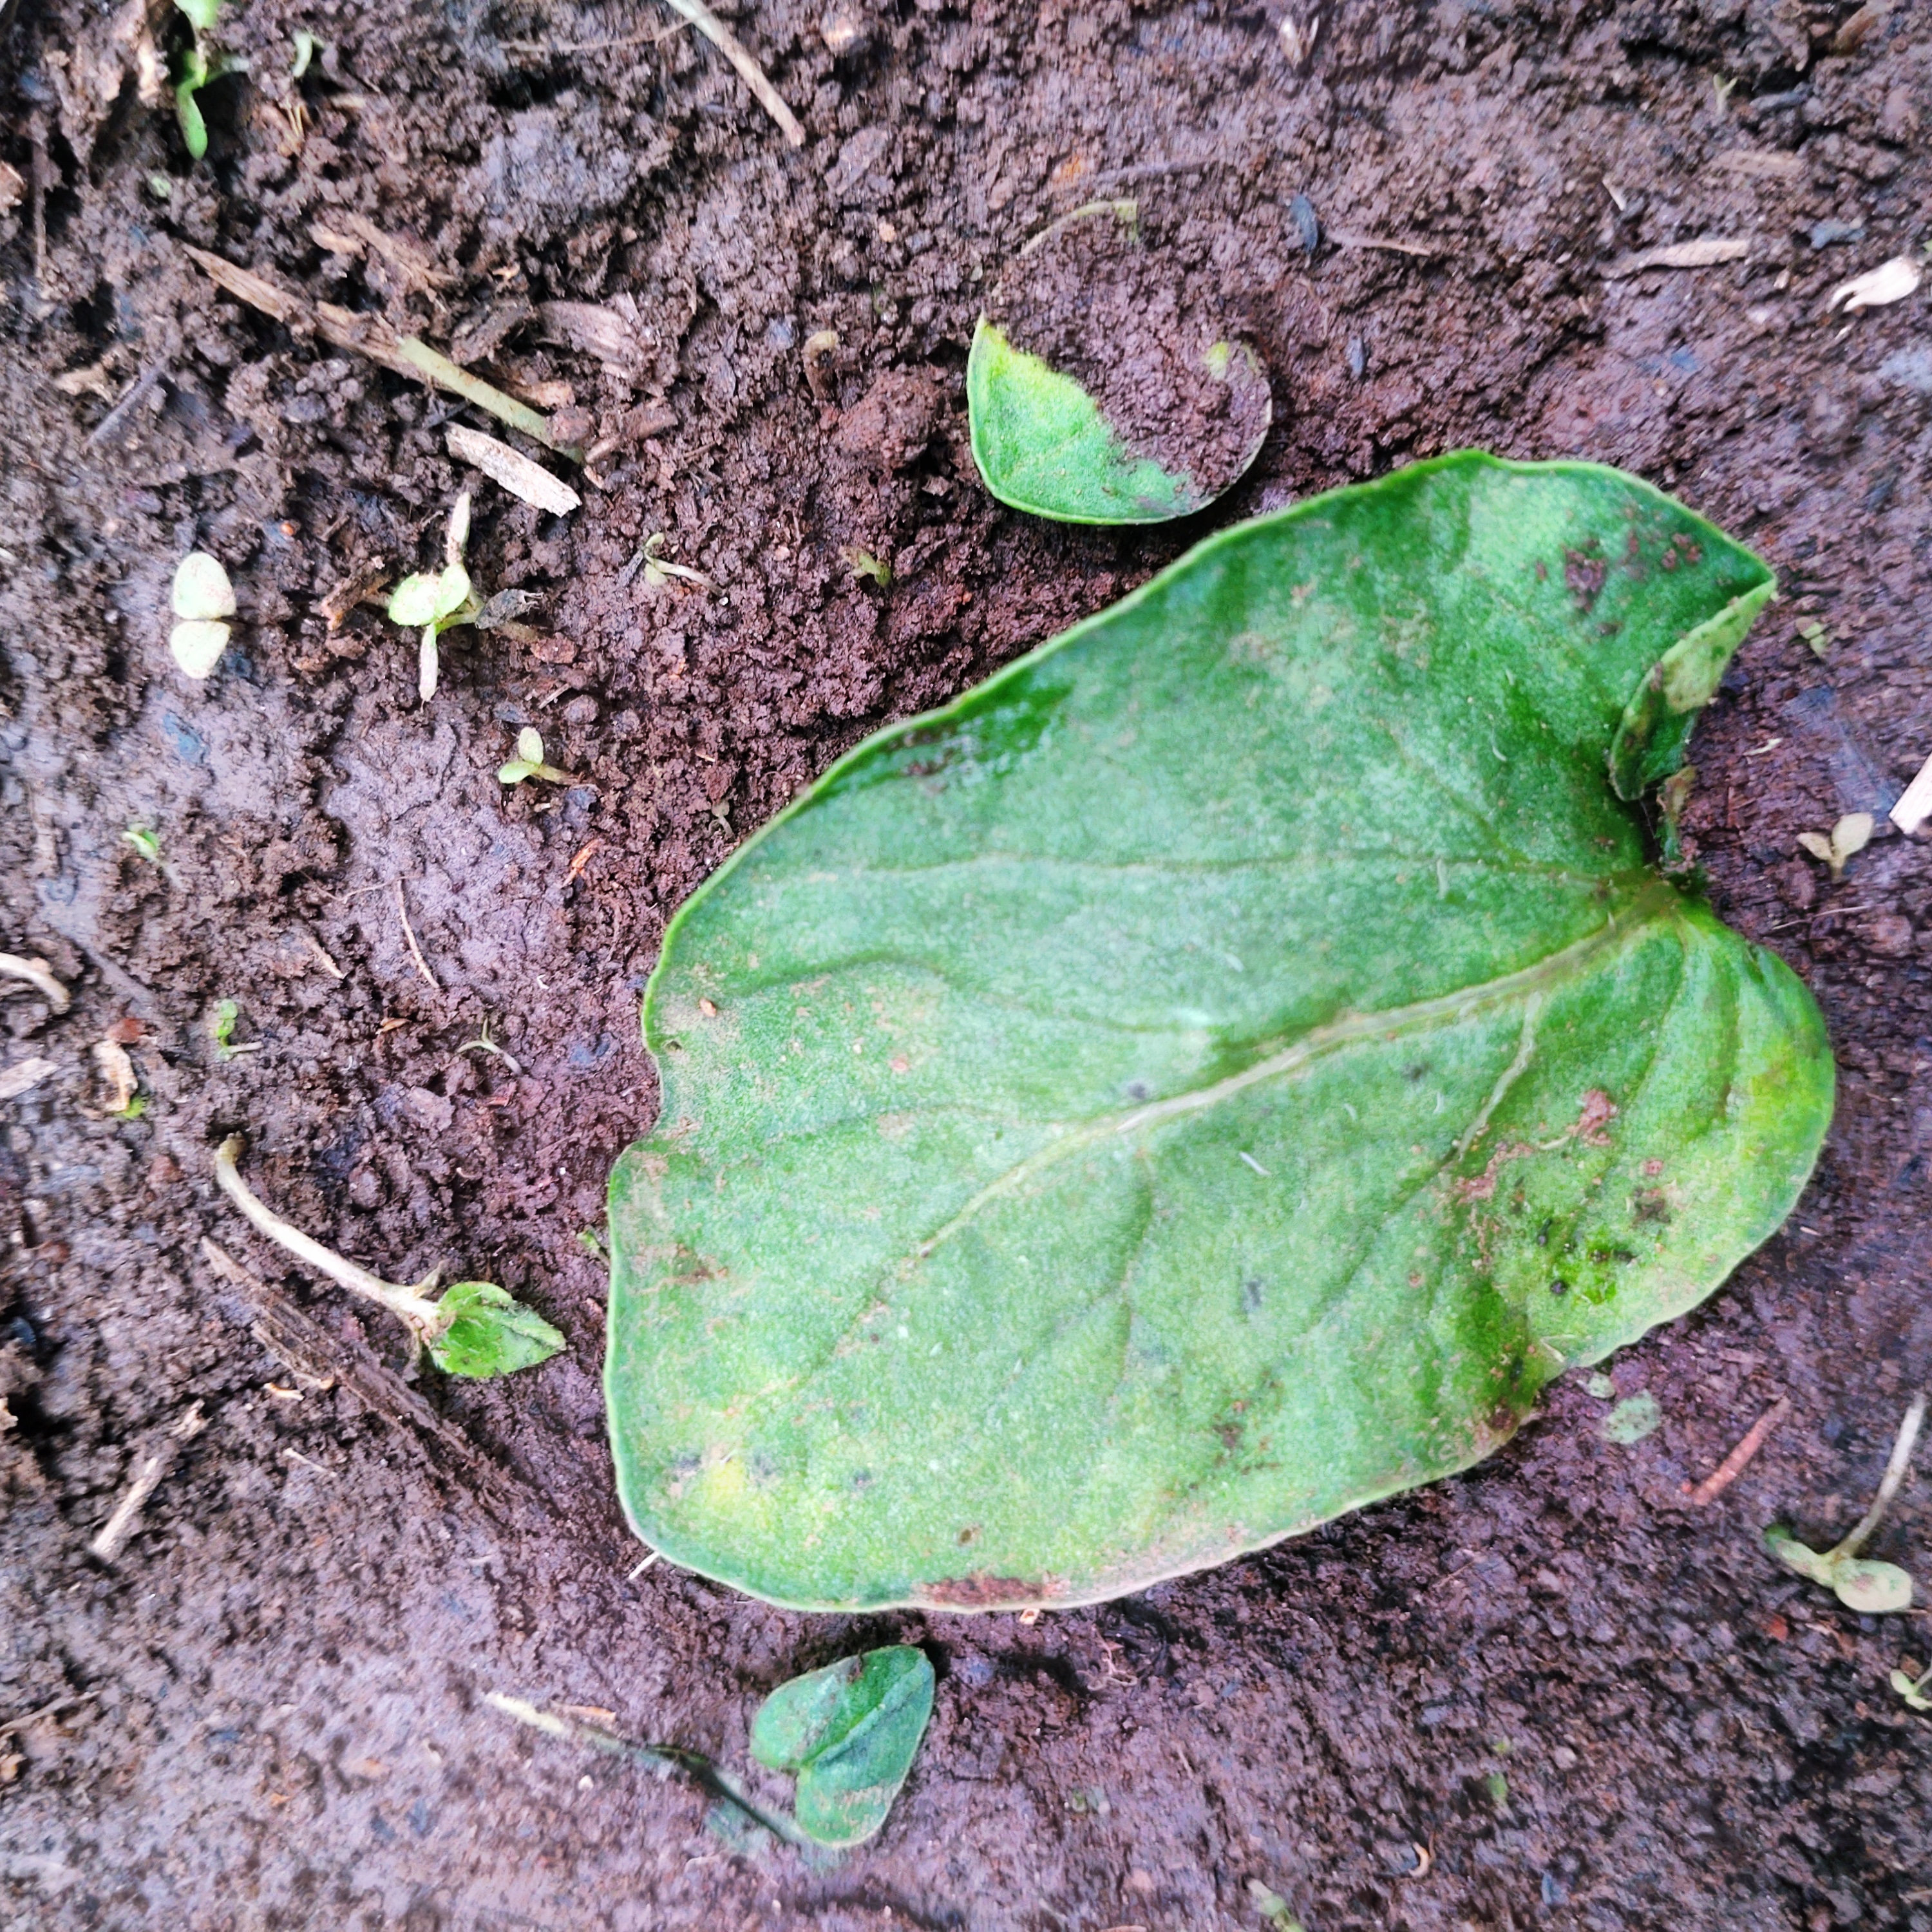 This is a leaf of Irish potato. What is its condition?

late blight
